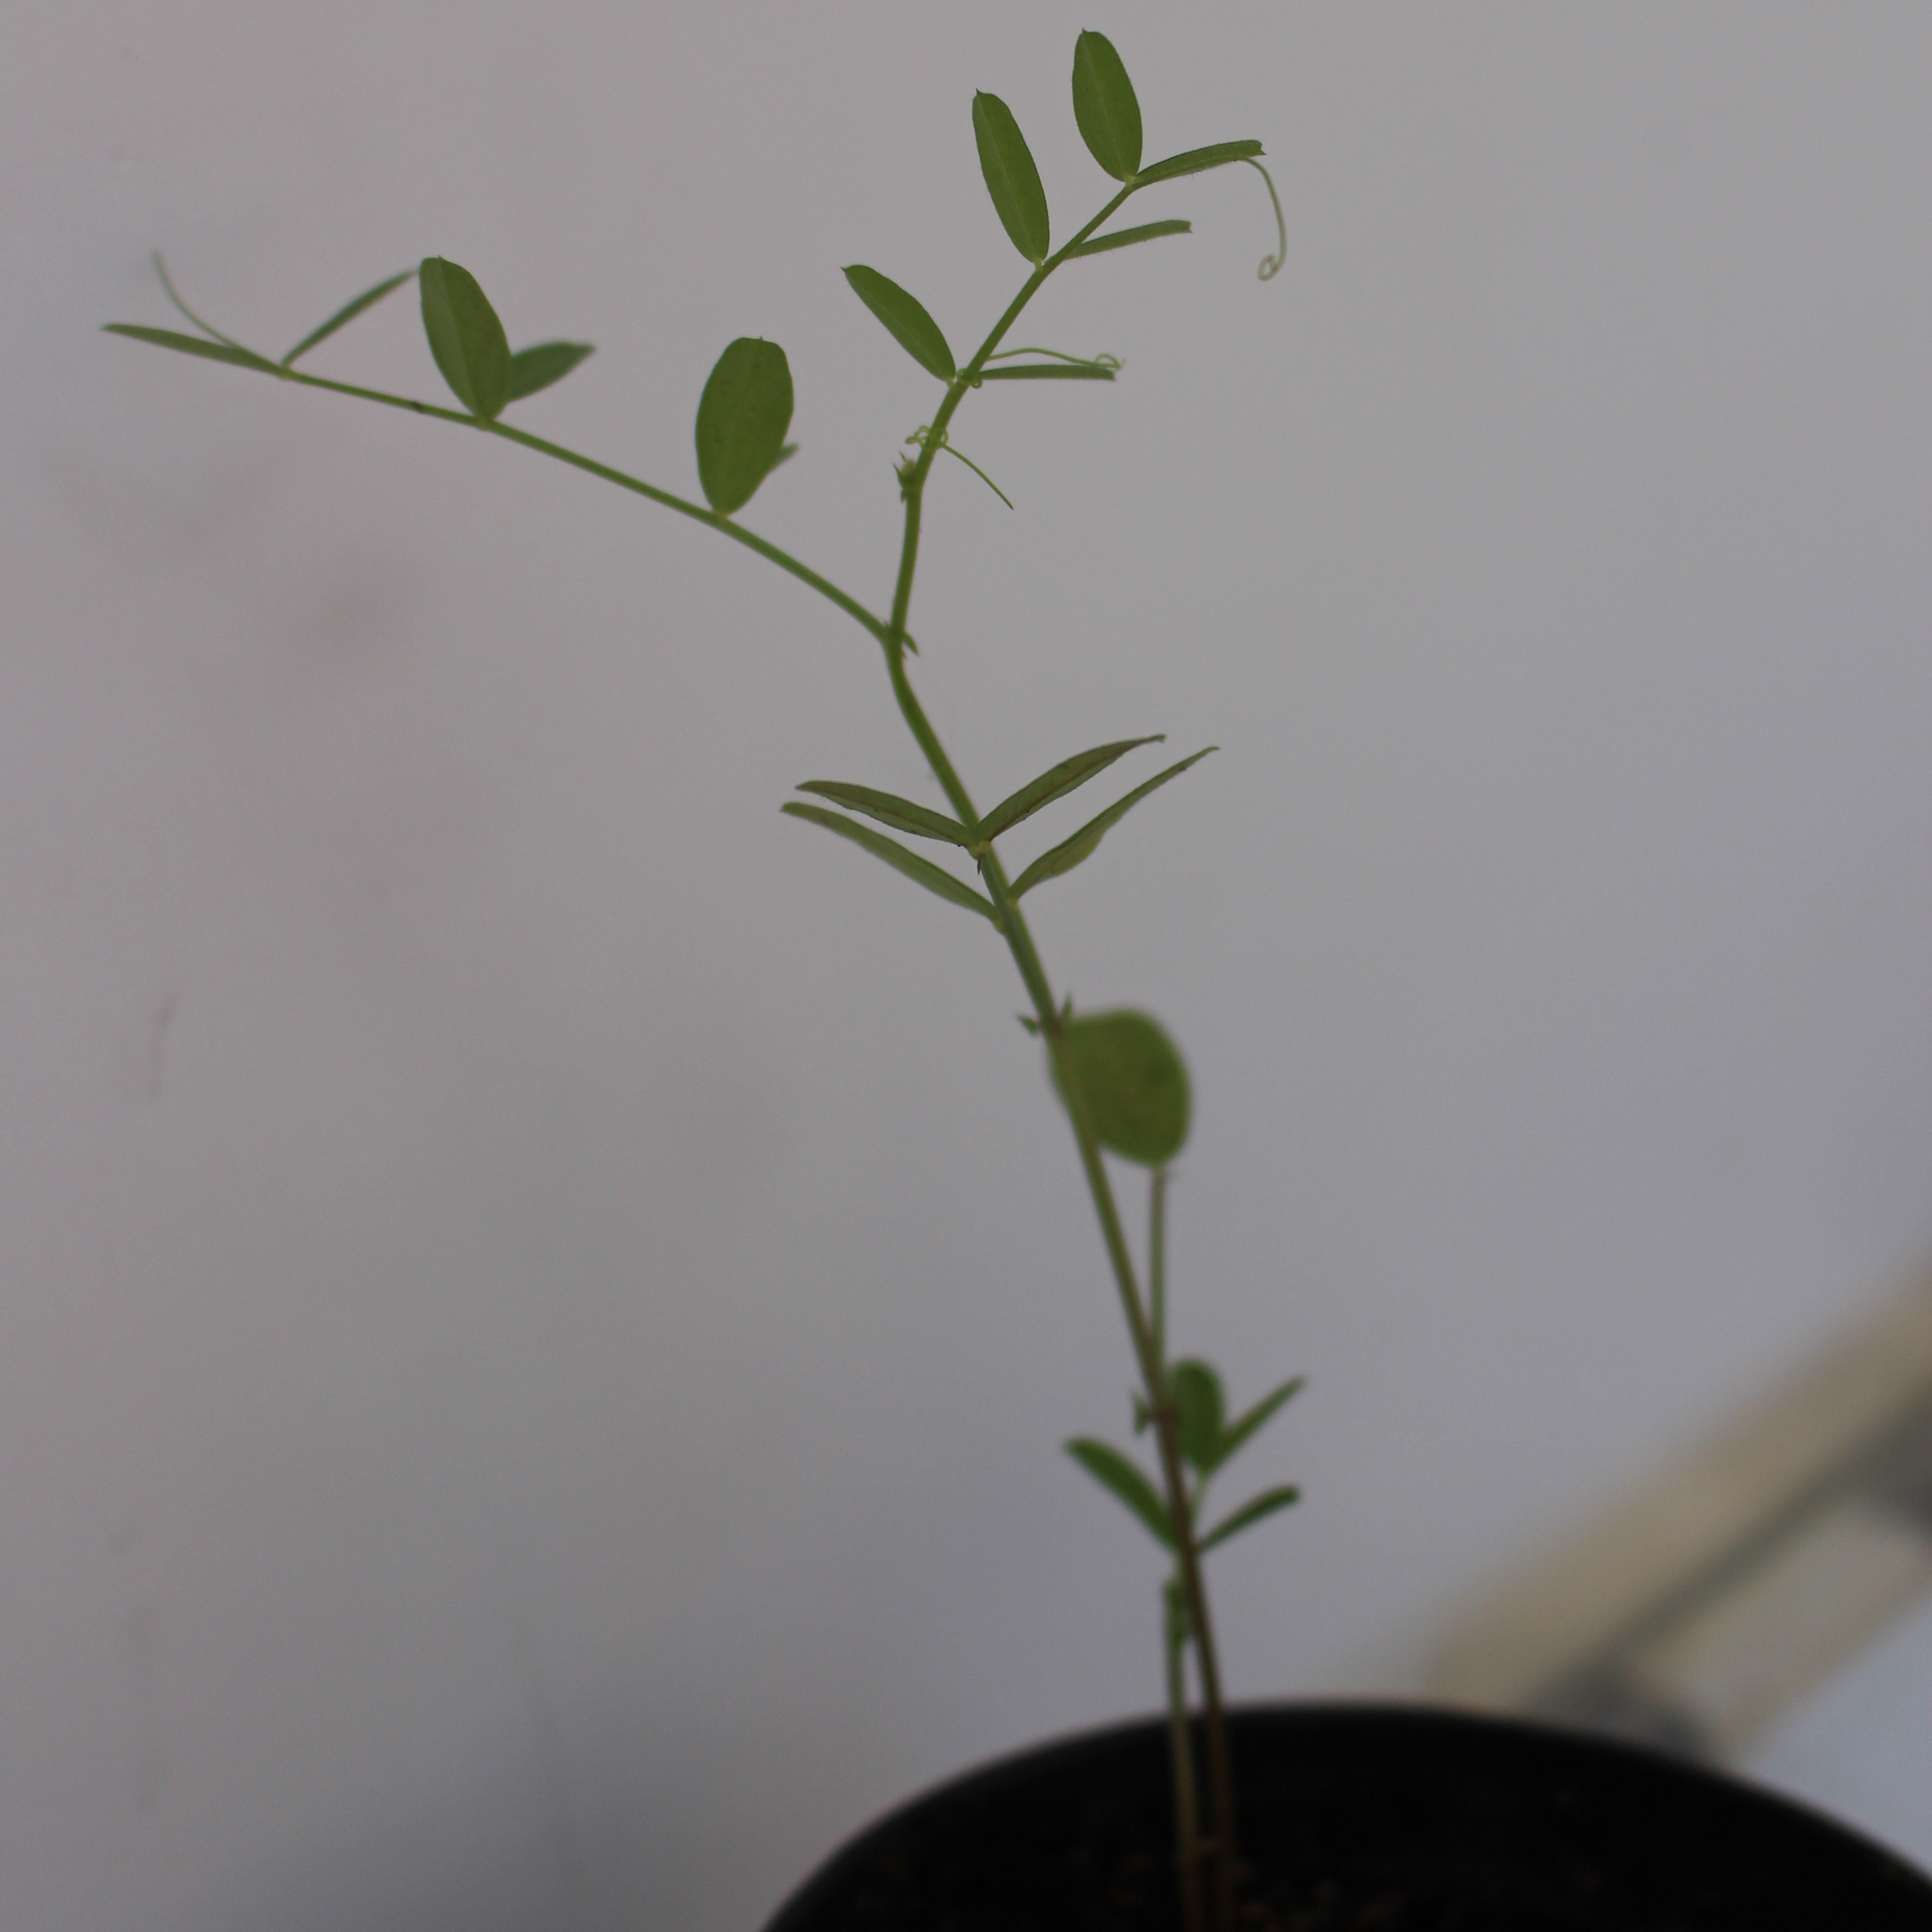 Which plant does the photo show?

Vicia sativa
